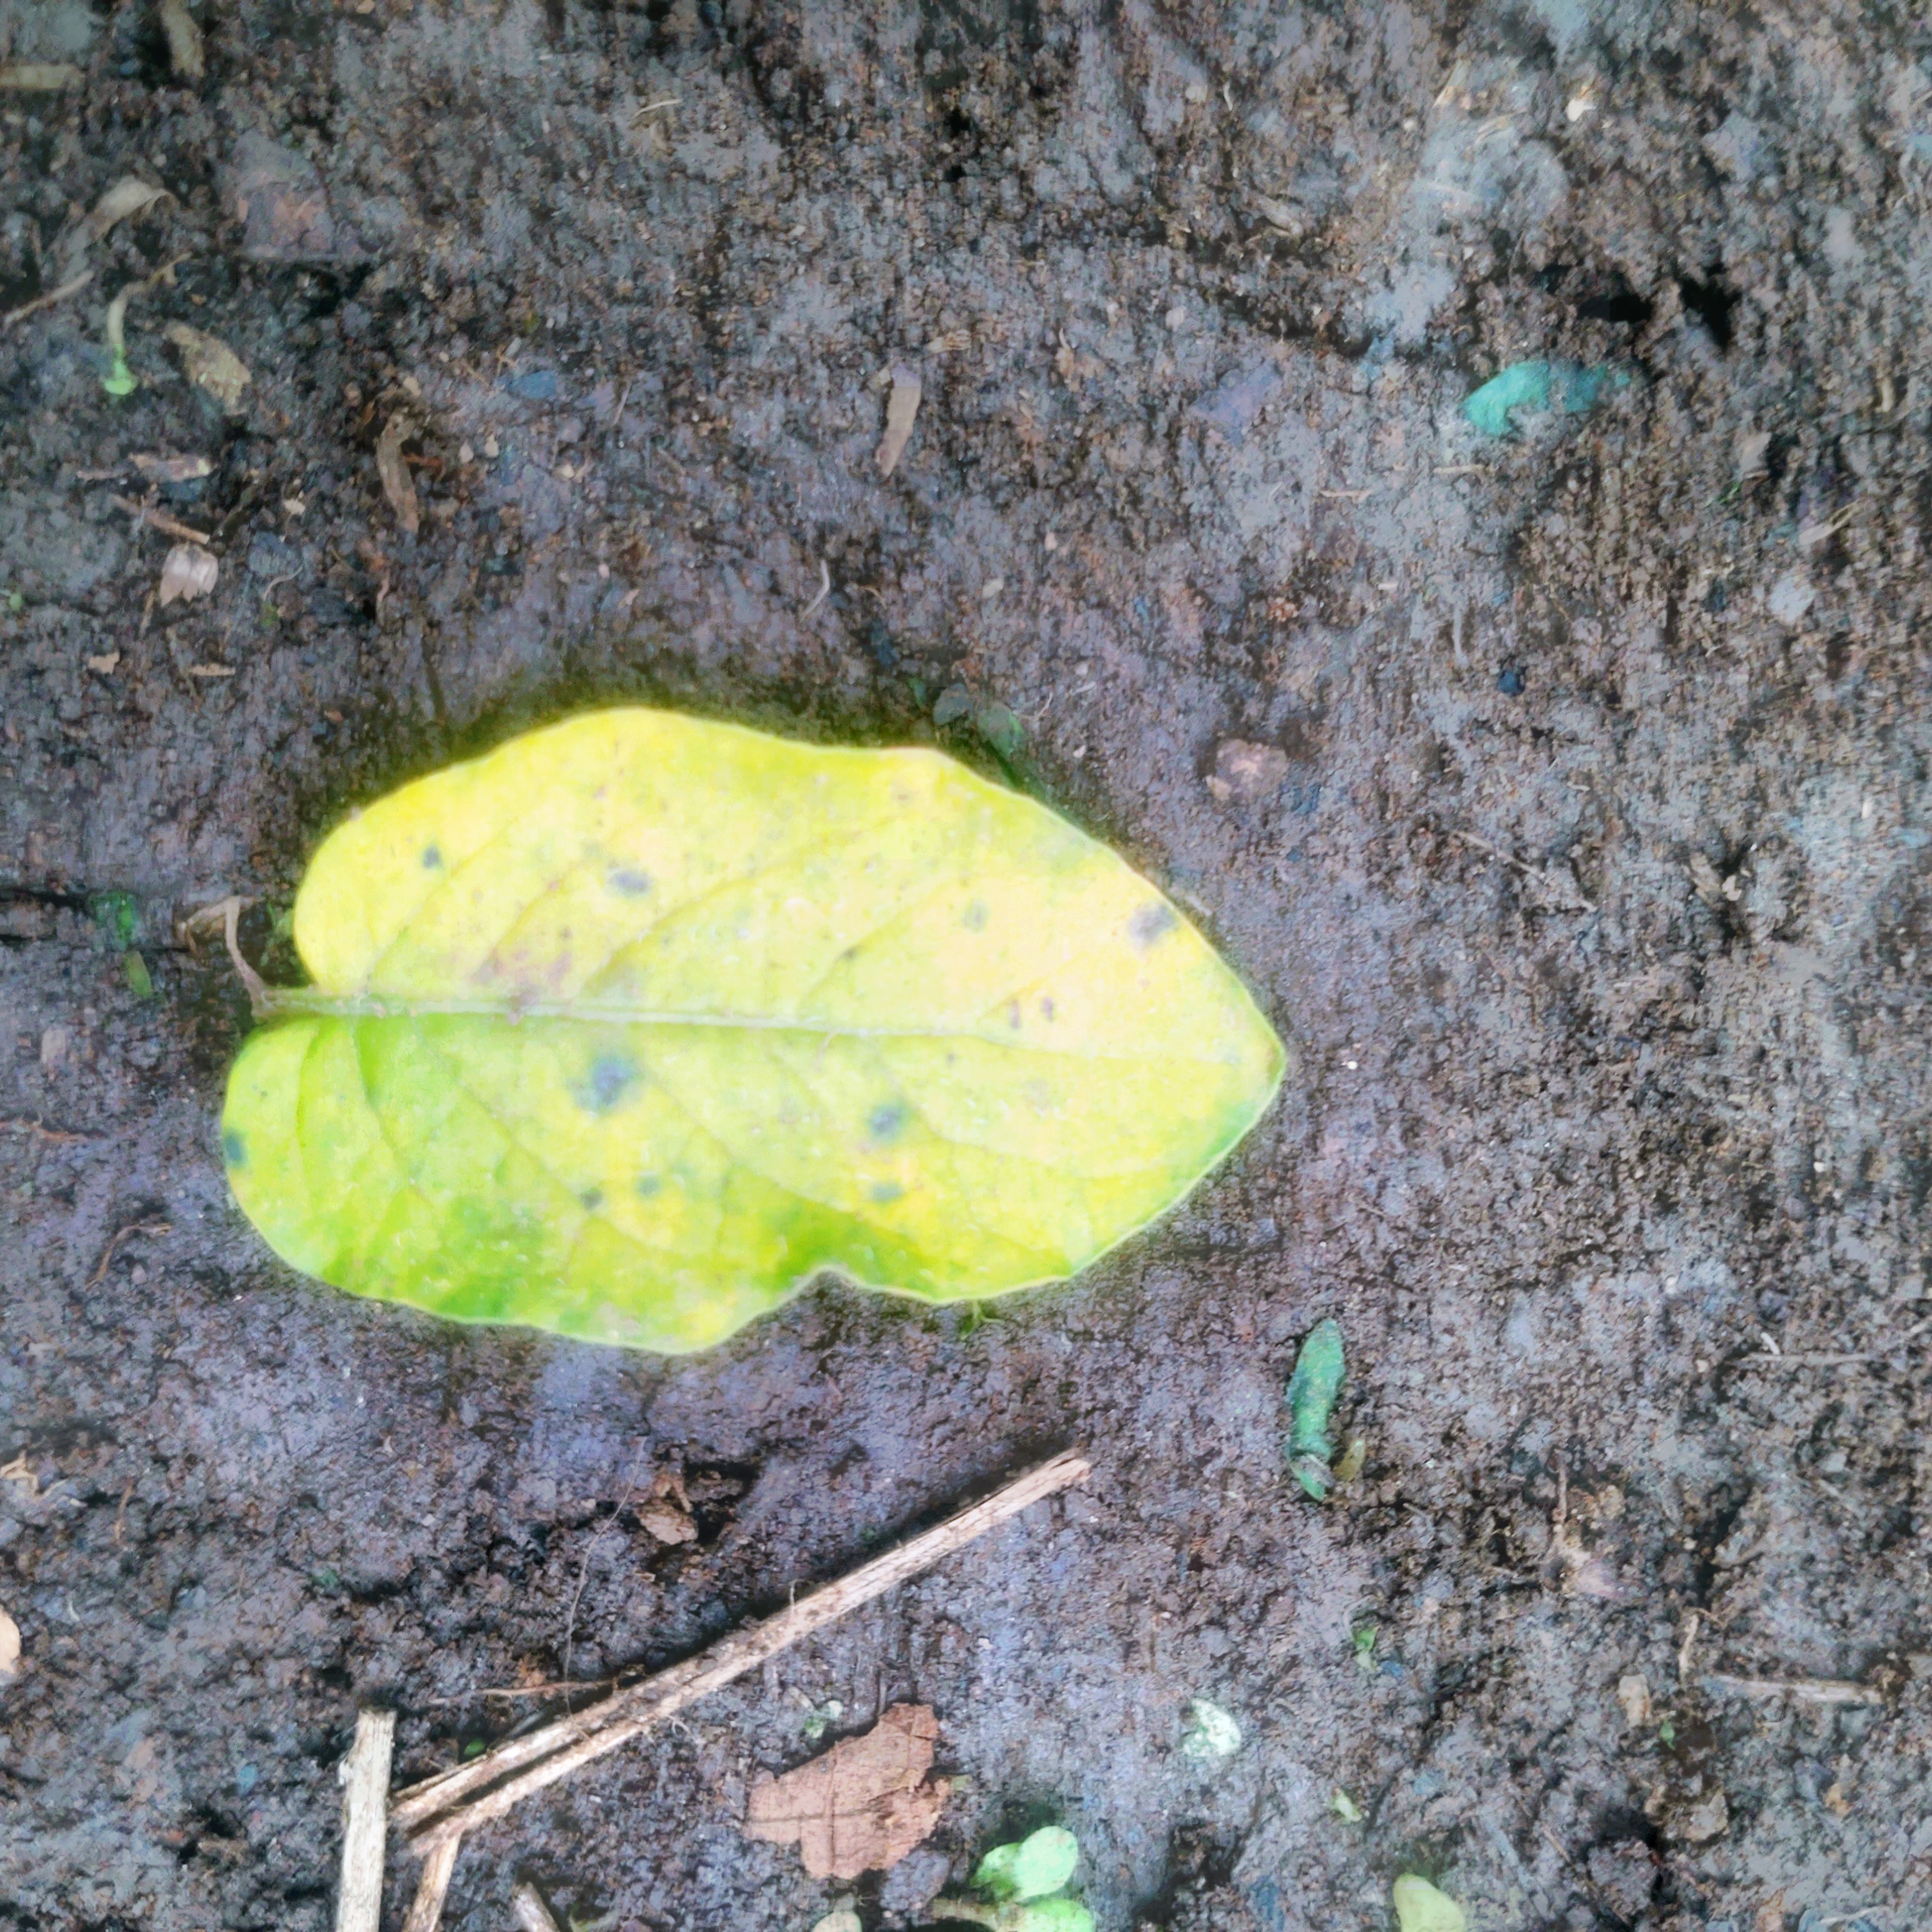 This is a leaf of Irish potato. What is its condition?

late blight
